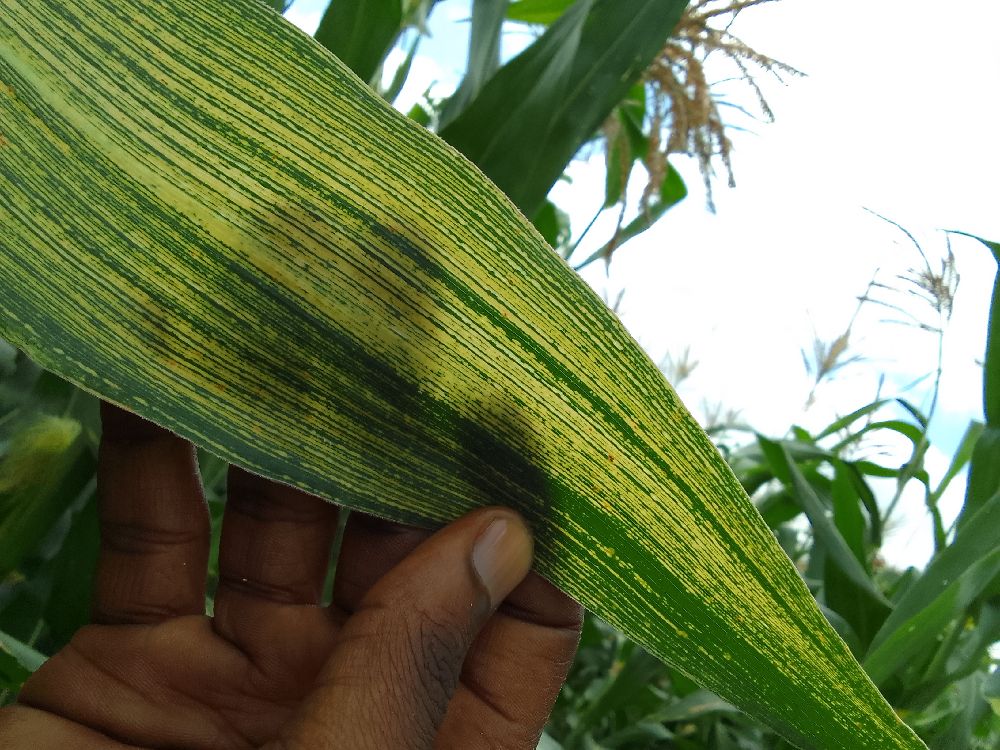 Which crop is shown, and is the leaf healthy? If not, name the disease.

maize, maize streak virus
